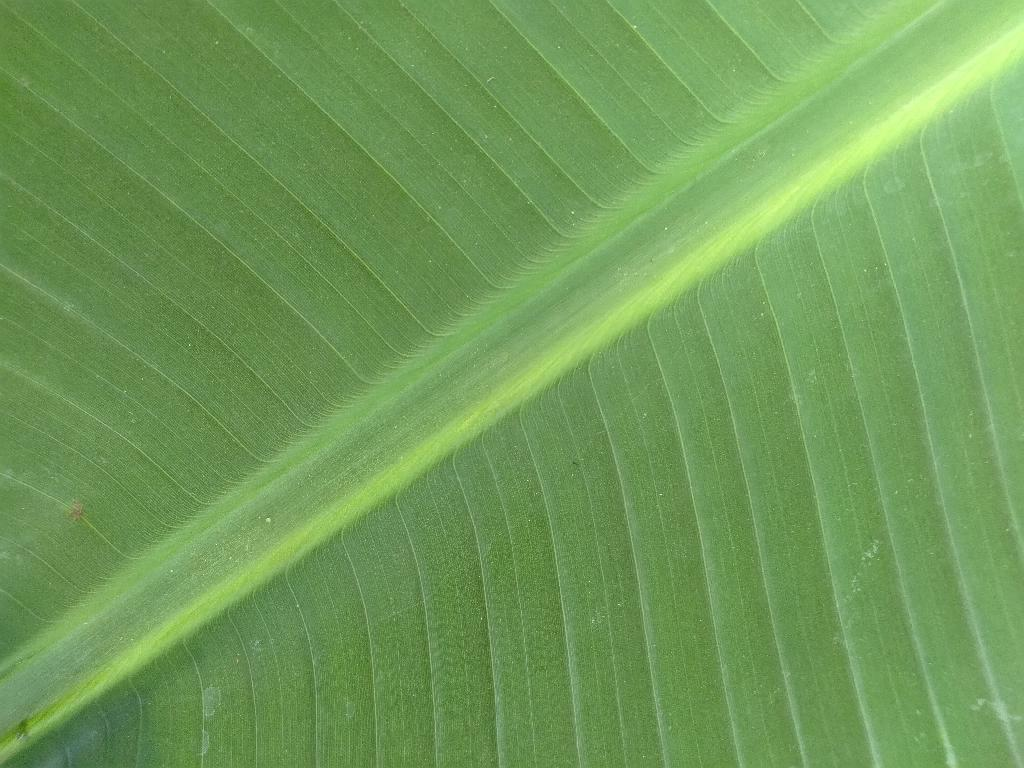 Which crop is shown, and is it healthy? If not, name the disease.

banana, healthy
